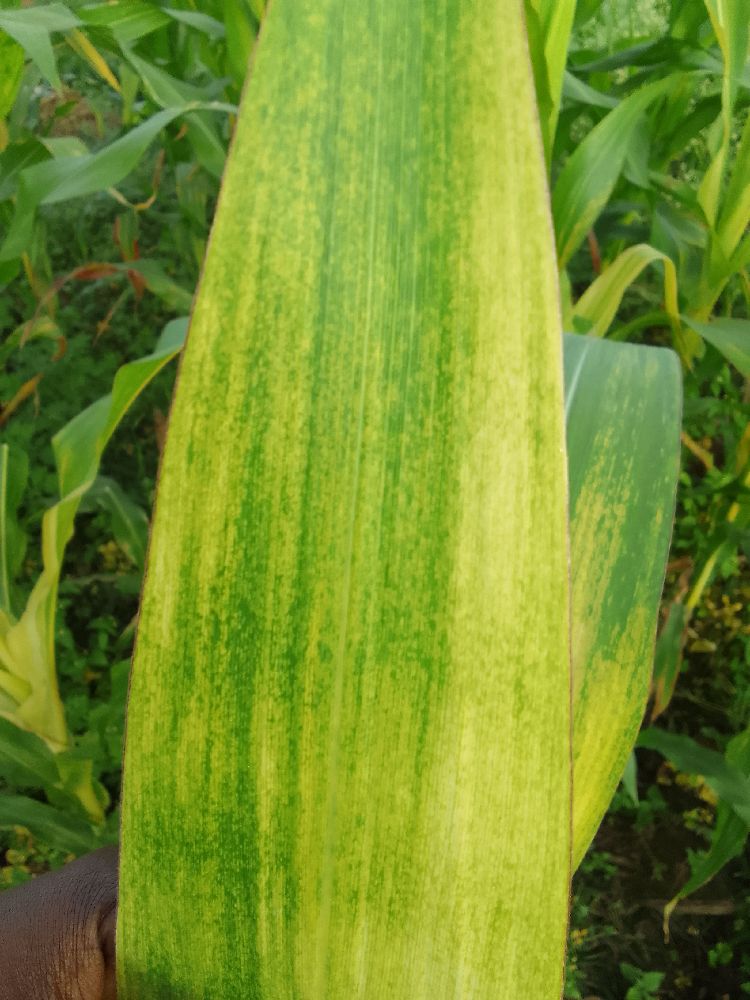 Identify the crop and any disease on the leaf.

maize, maize lethal necrosis
